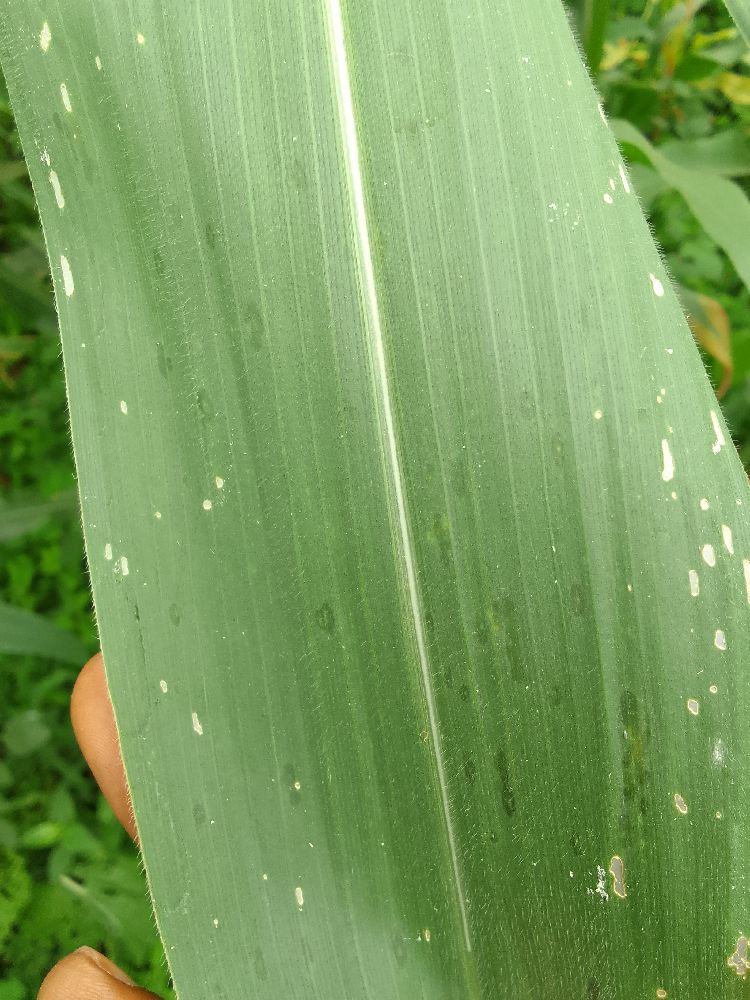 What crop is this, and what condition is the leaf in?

maize, healthy
